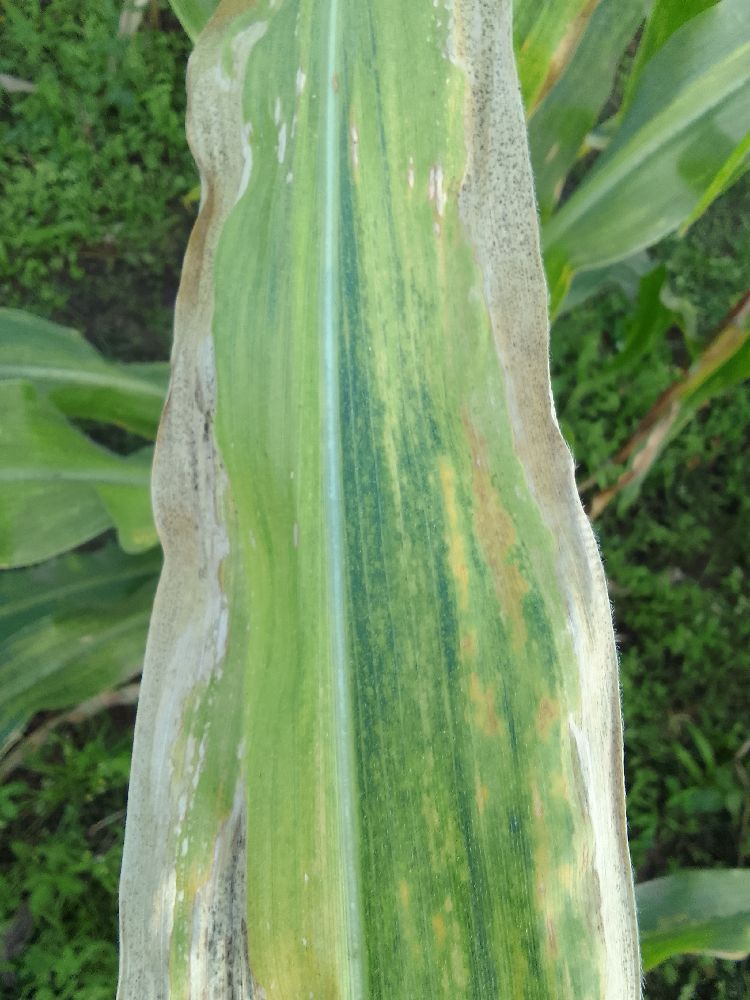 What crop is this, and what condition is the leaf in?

maize, maize lethal necrosis
